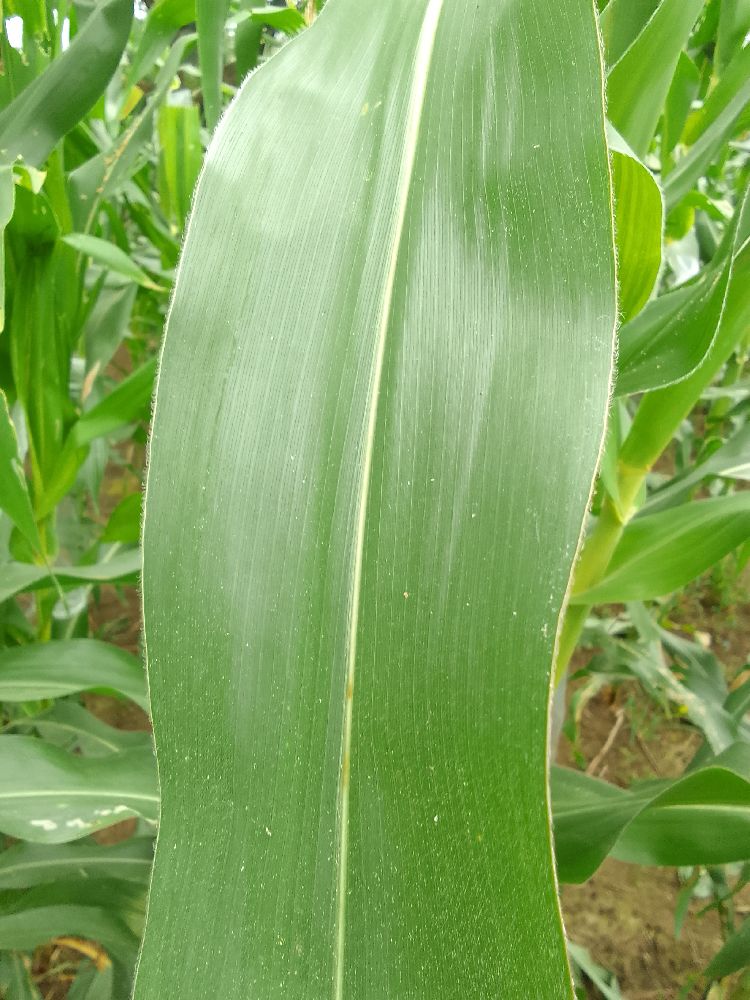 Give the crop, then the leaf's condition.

maize, healthy
